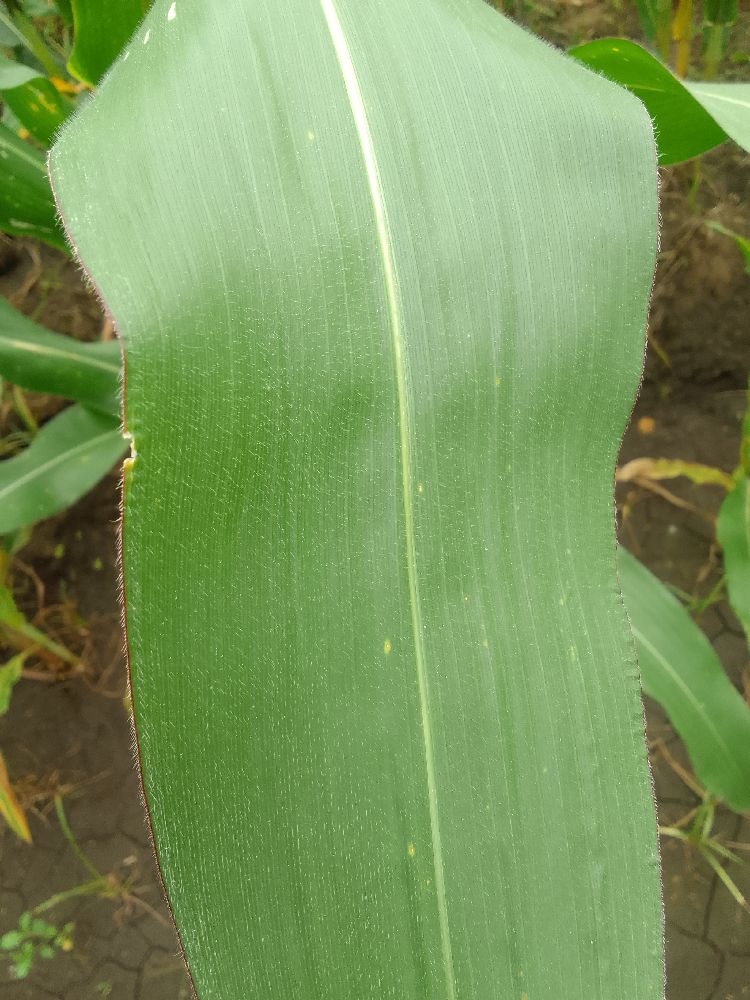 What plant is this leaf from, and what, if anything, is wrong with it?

maize, healthy
